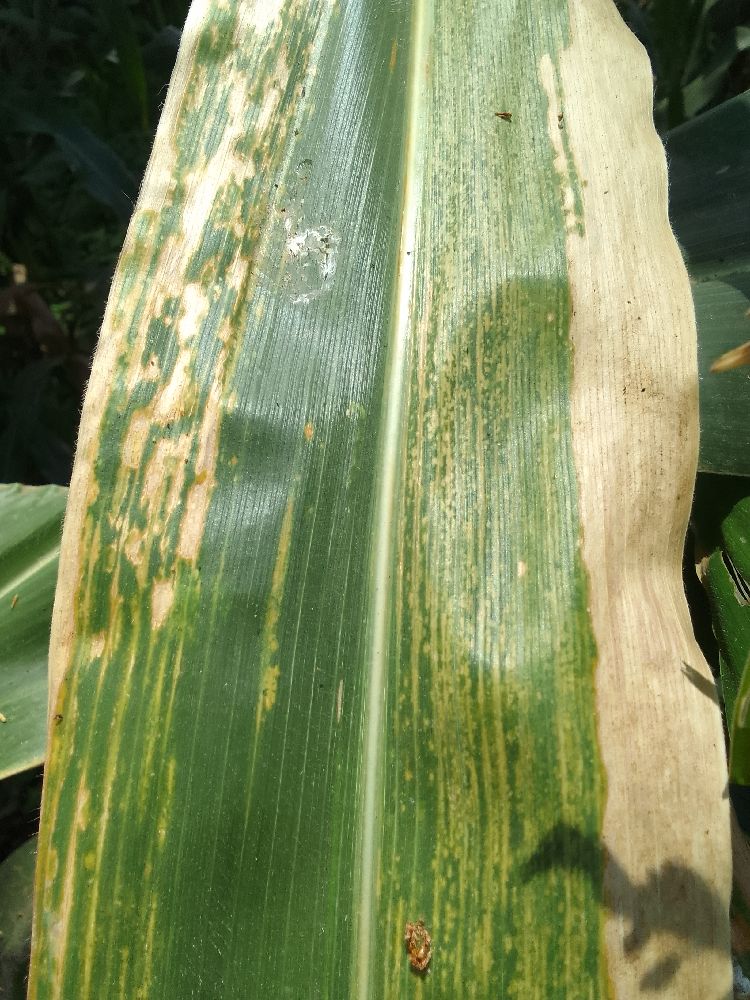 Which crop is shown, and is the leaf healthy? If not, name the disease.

maize, maize lethal necrosis
